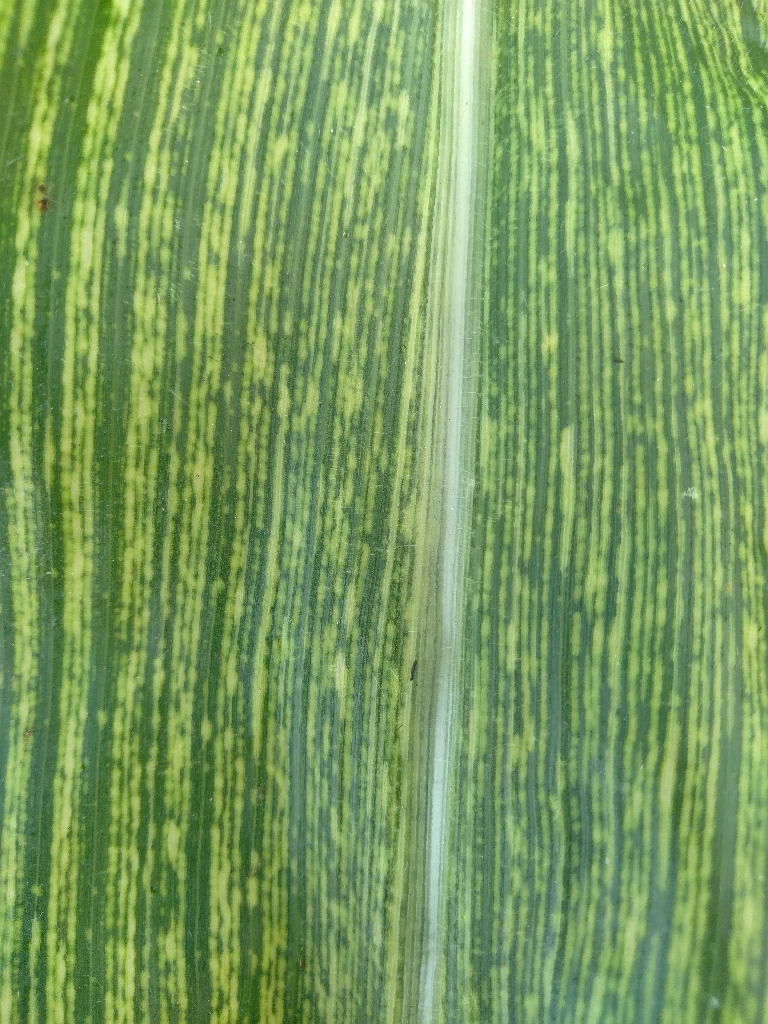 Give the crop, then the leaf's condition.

maize, maize streak virus
